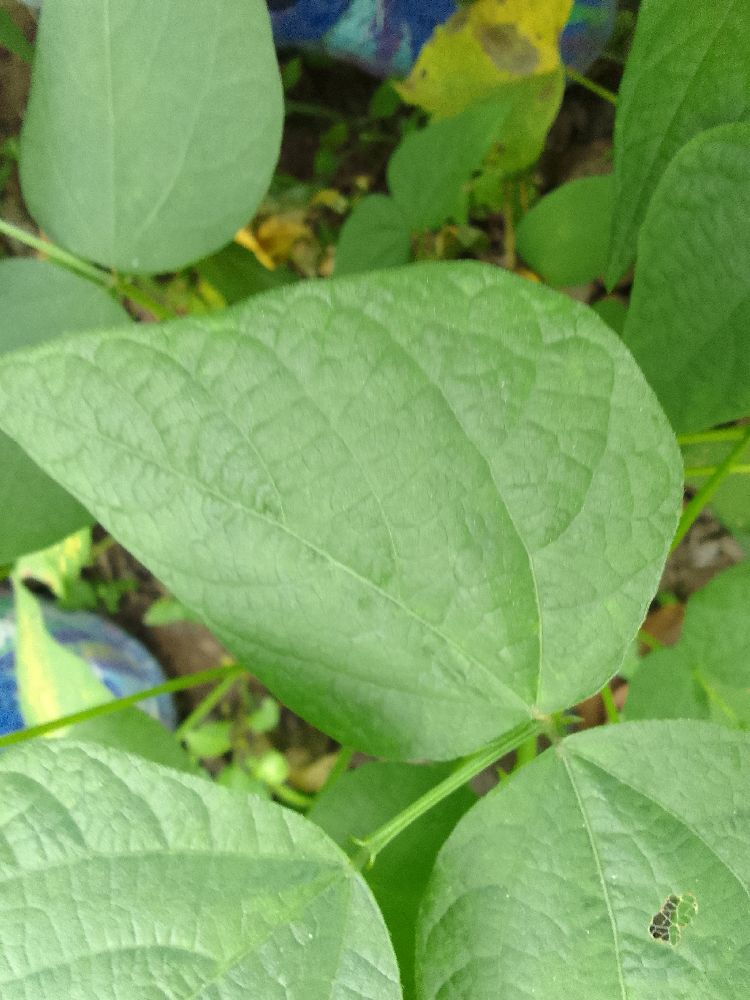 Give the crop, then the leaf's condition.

common bean, healthy
